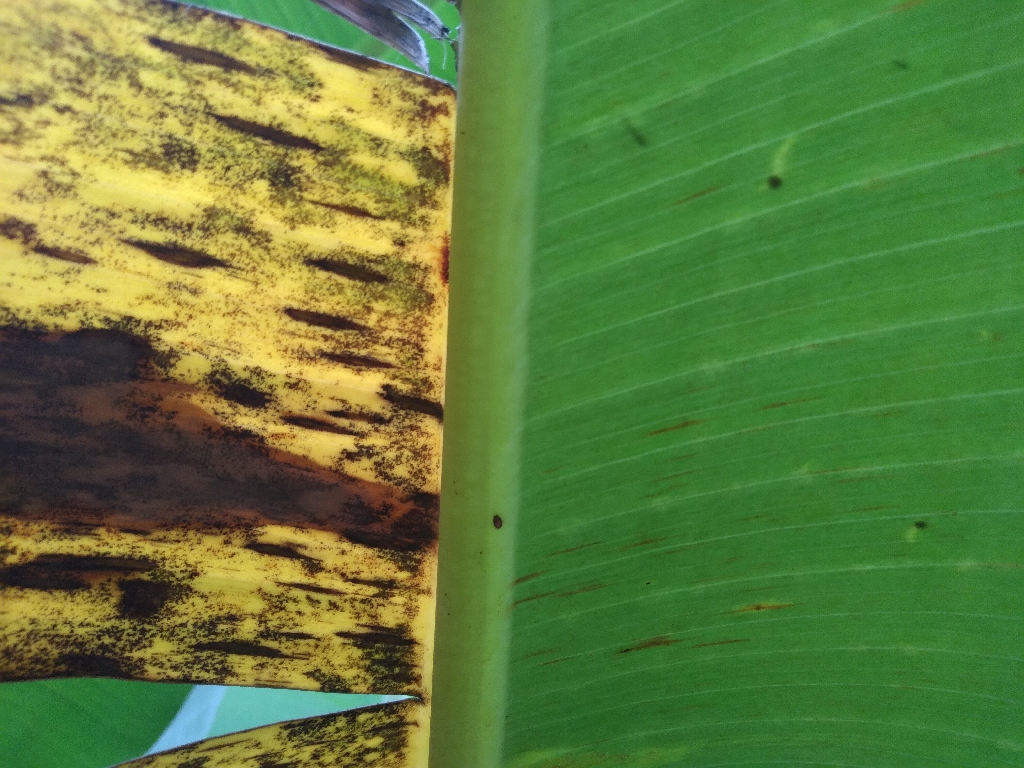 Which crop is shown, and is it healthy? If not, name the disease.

banana, black sigatoka
